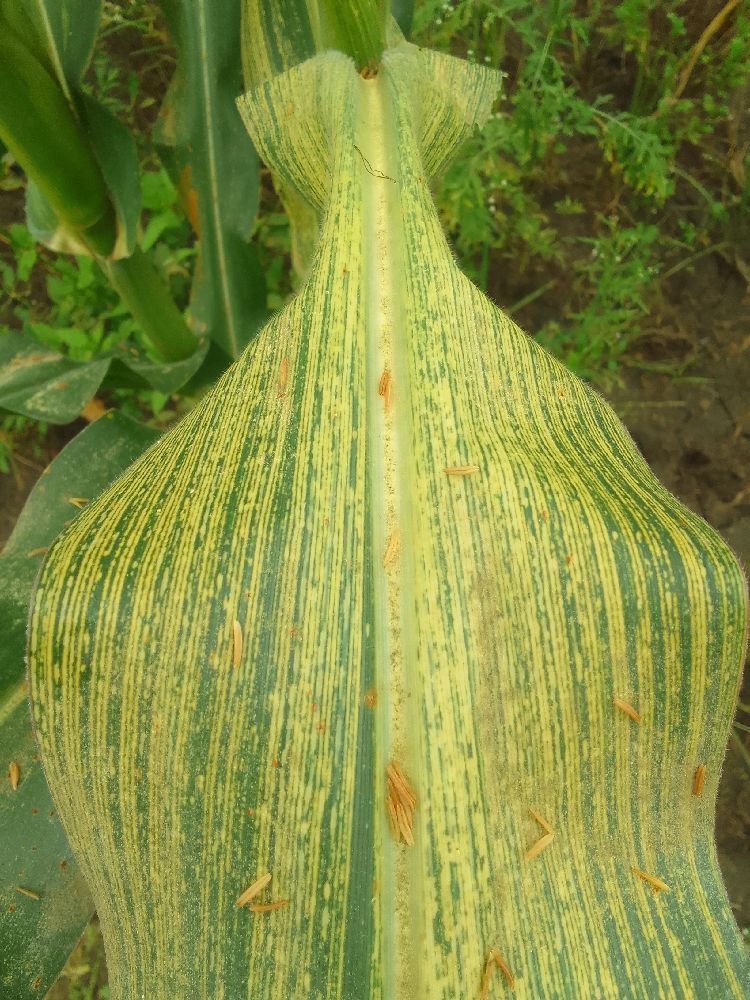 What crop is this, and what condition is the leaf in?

maize, maize streak virus
